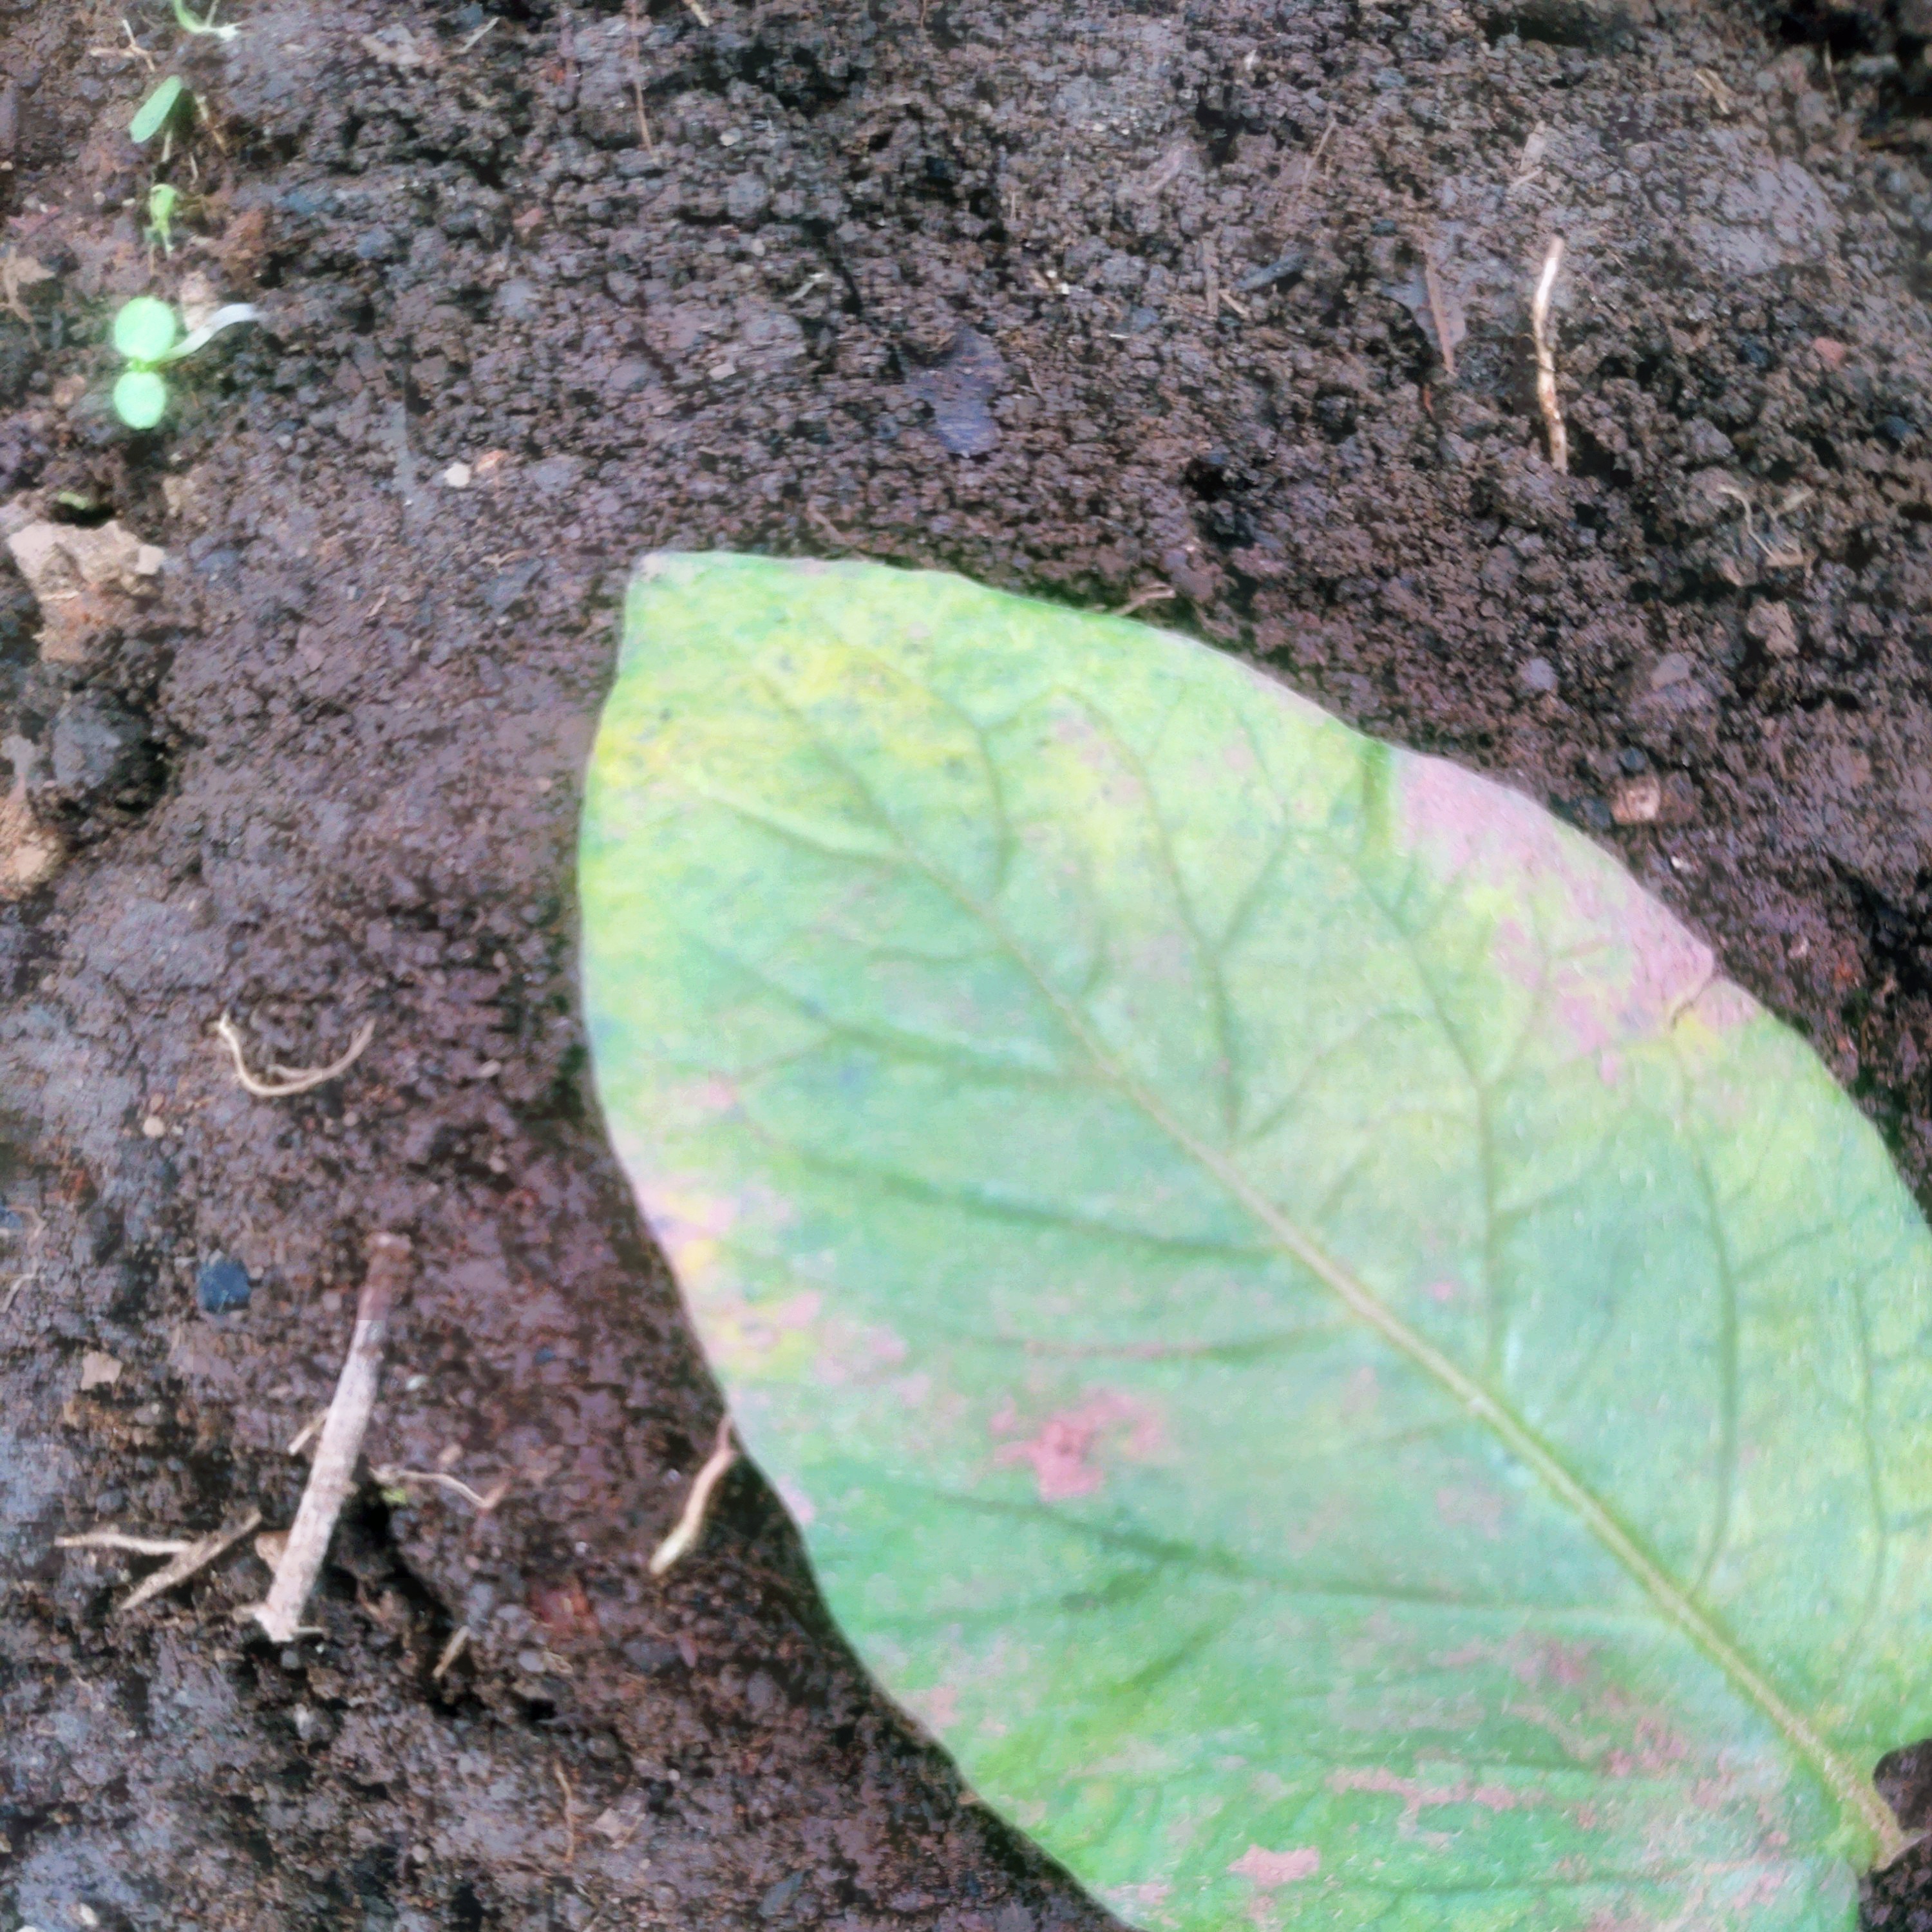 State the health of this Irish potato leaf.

late blight
